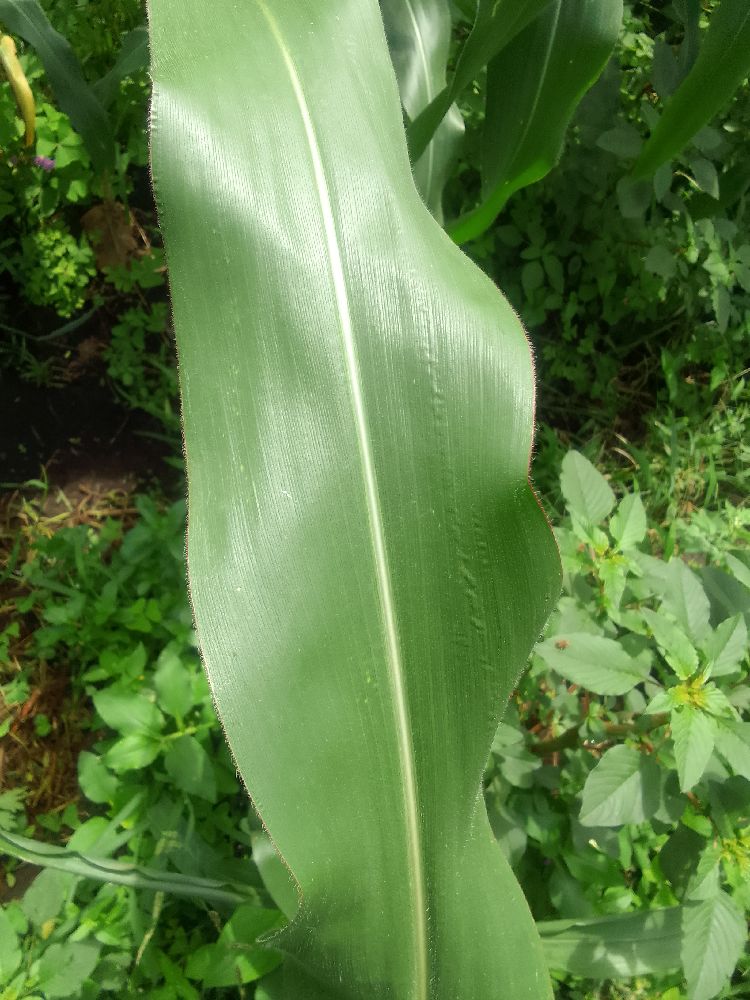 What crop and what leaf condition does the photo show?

maize, healthy
